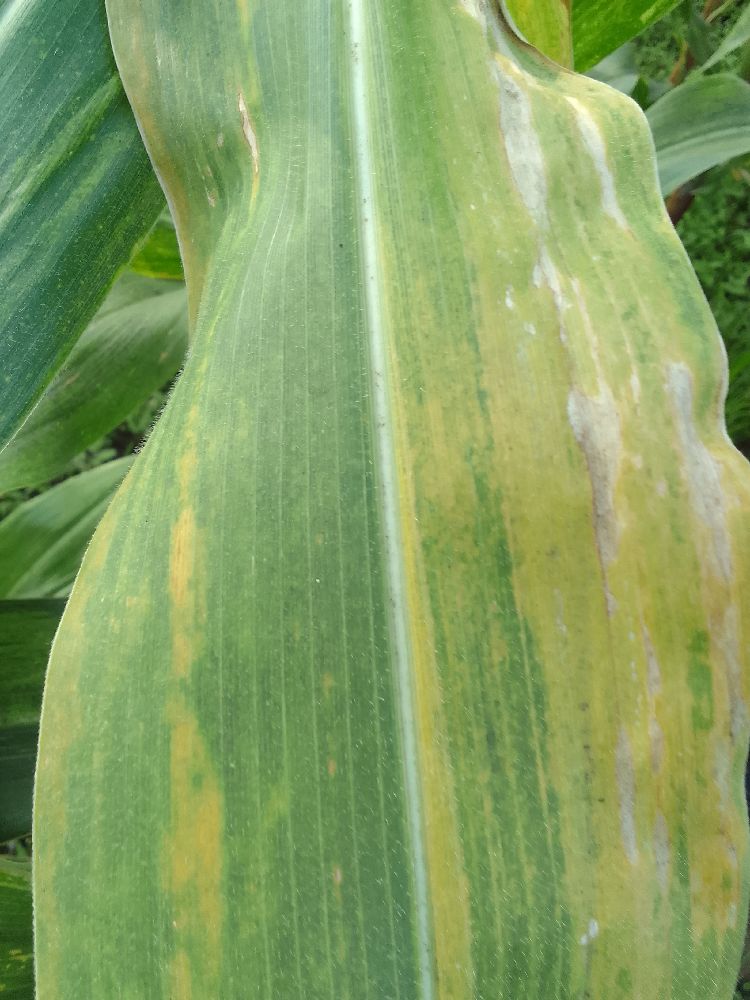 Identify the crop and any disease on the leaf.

maize, maize lethal necrosis
